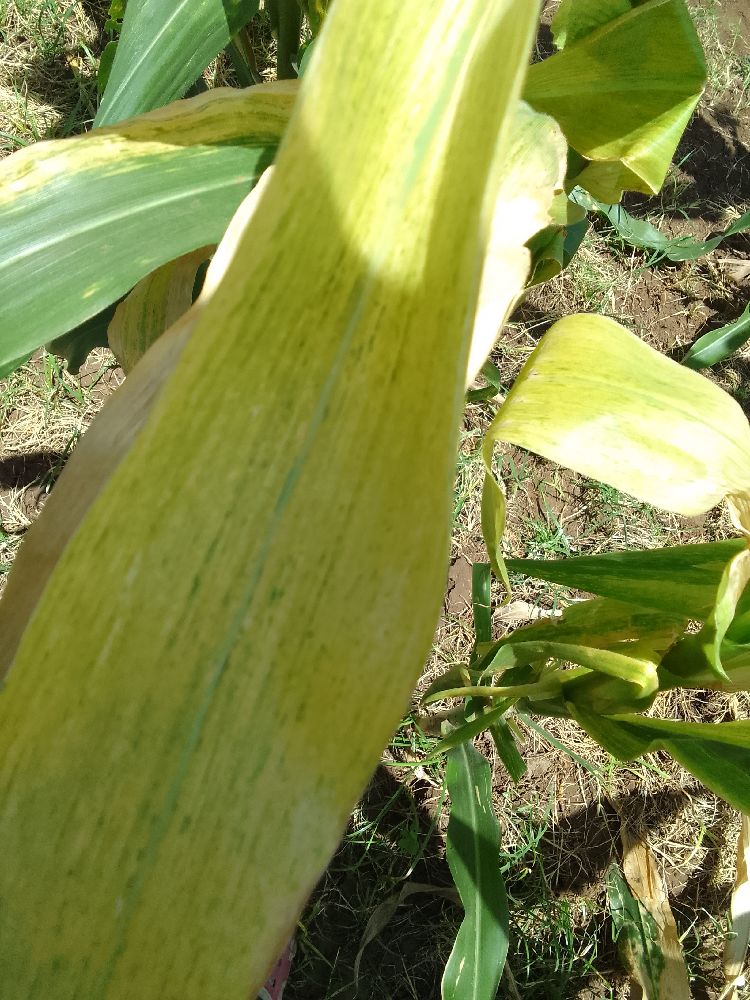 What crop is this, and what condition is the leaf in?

maize, maize lethal necrosis
